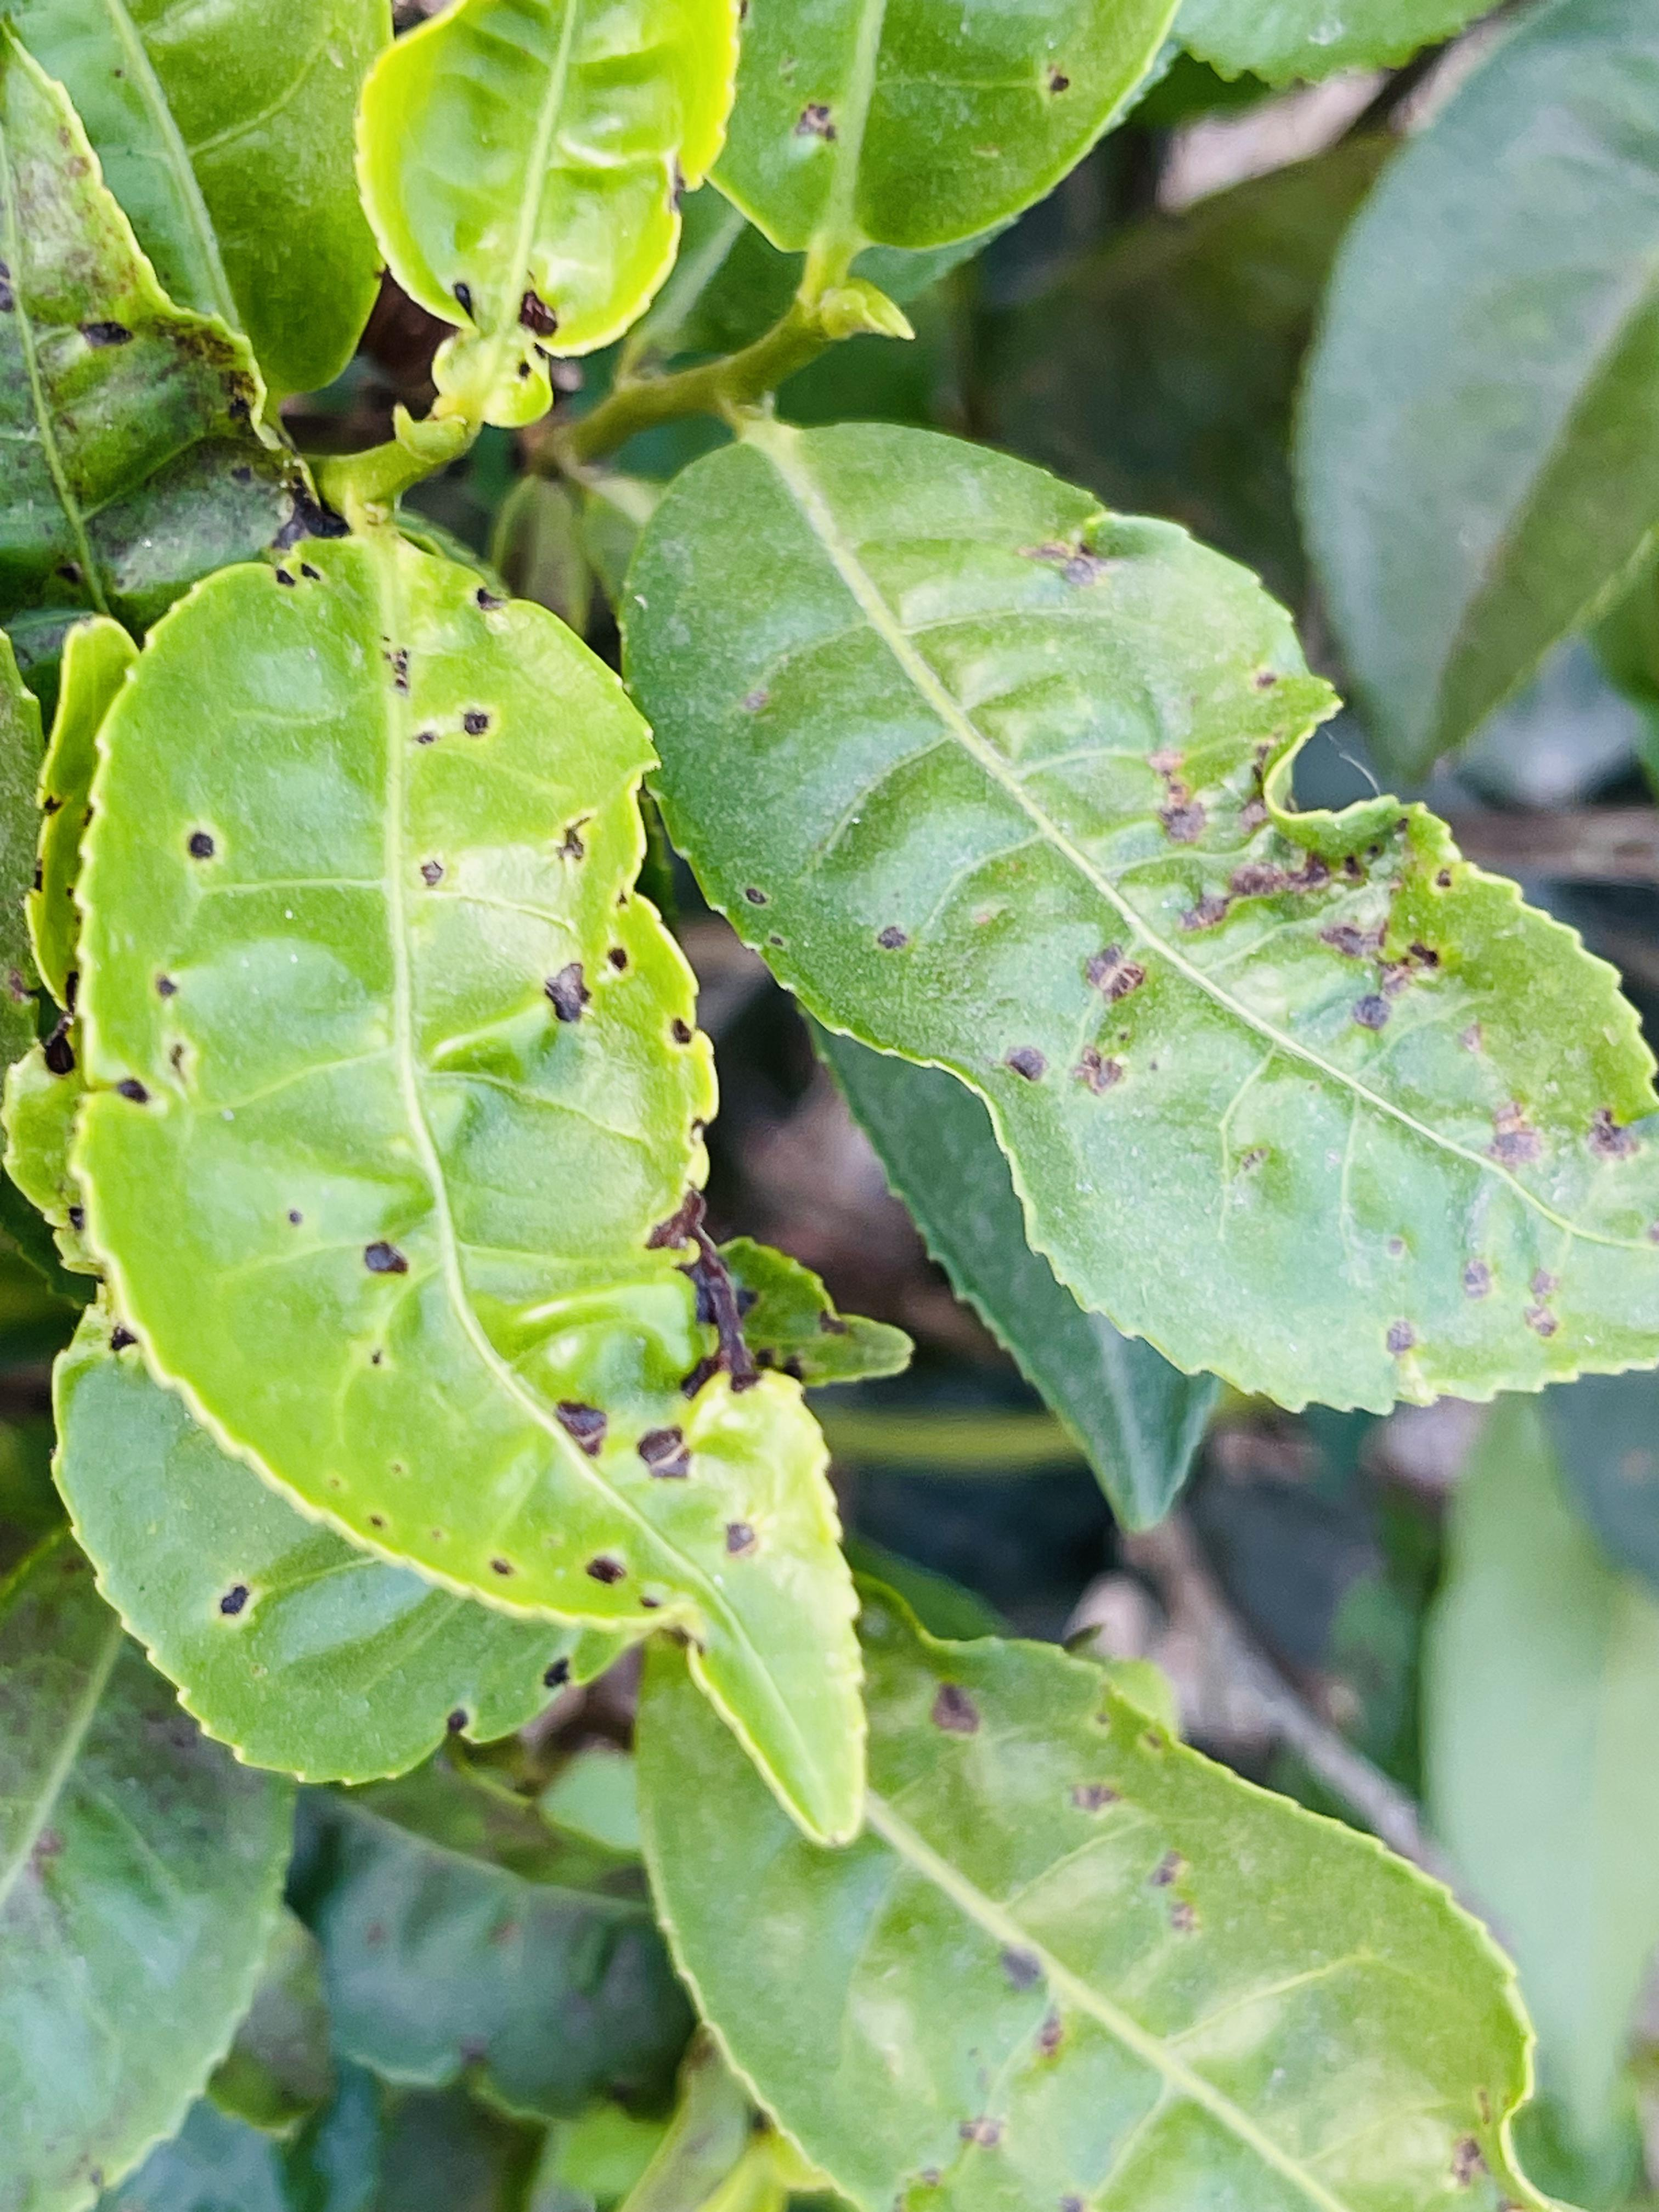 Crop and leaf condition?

tea, helopeltis
